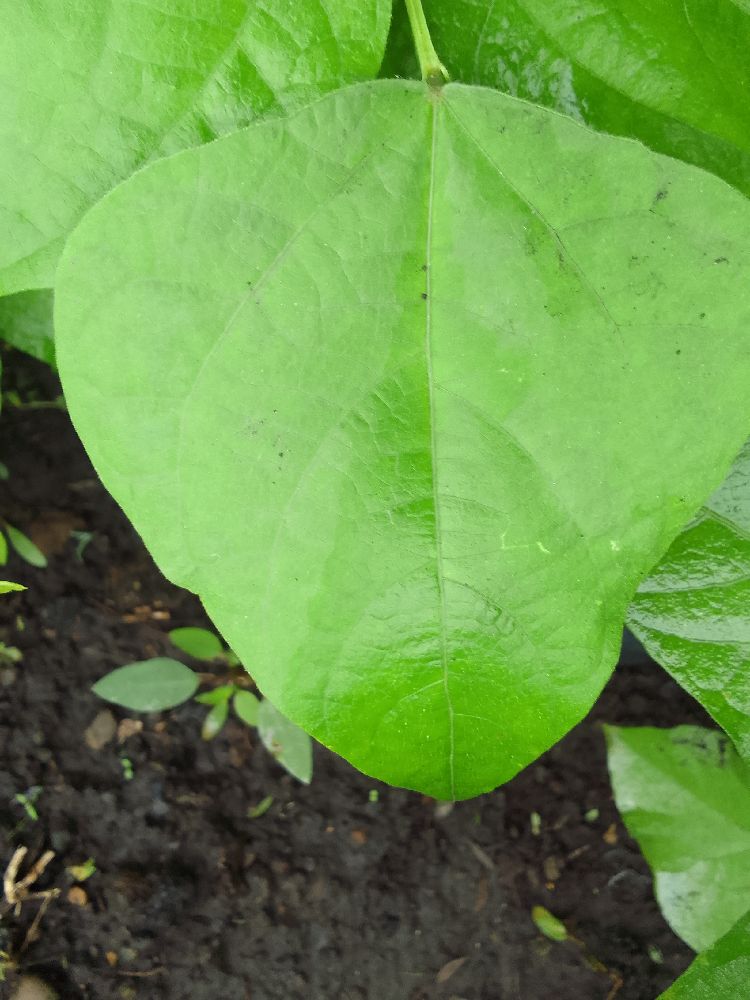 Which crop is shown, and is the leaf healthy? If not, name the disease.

common bean, healthy
